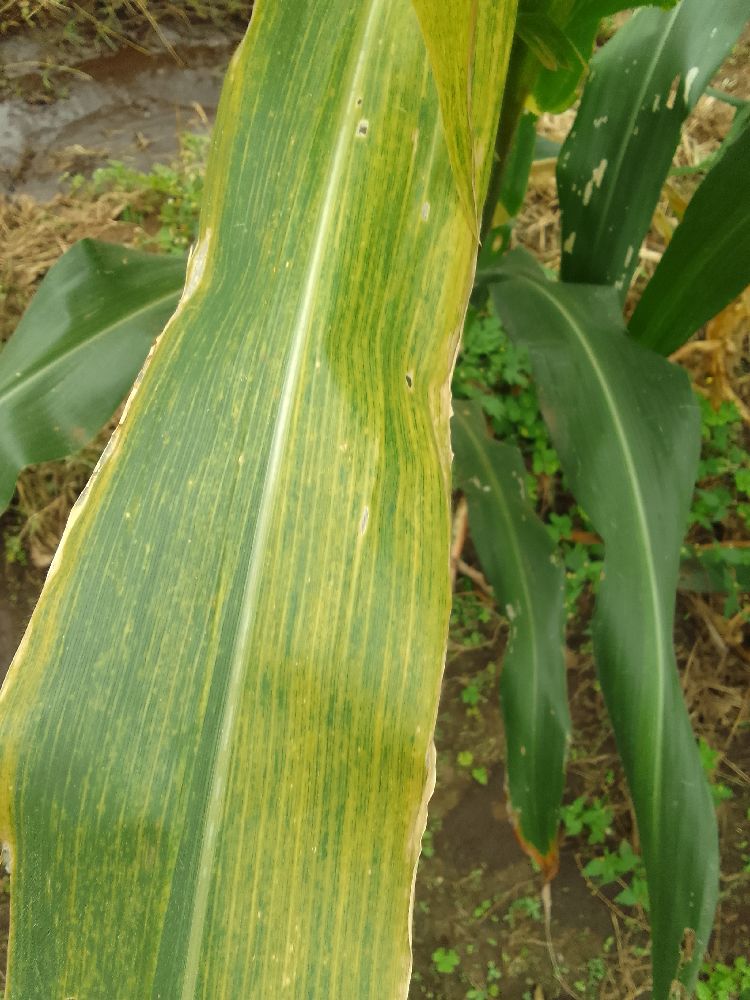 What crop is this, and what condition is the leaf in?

maize, maize lethal necrosis
